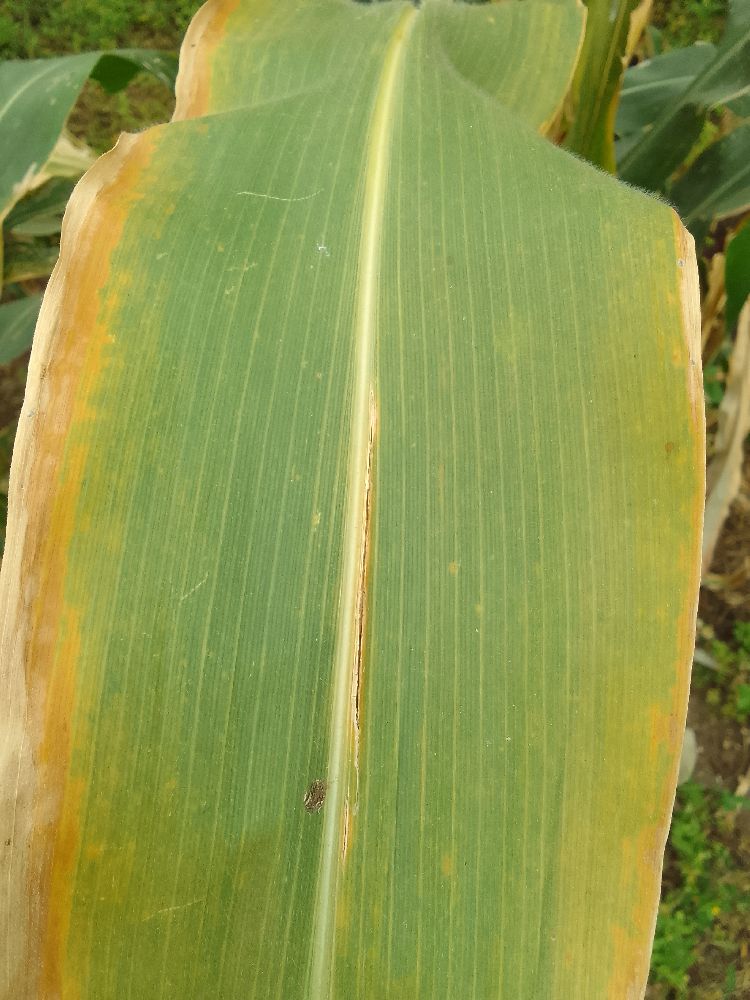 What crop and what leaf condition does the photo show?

maize, maize lethal necrosis
